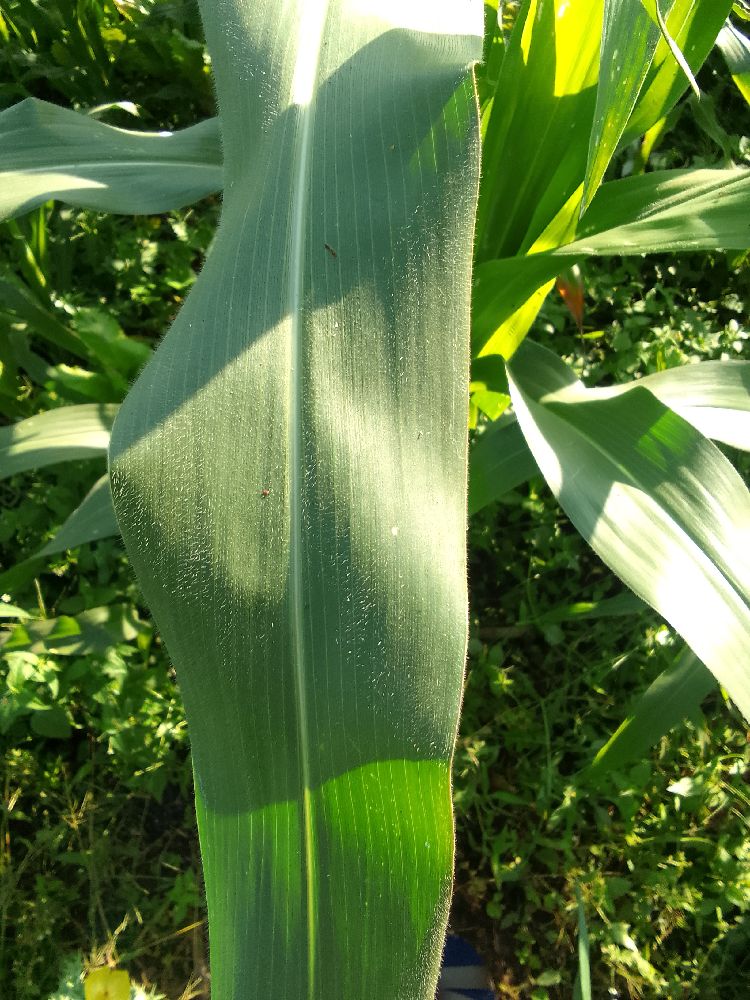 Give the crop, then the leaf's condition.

maize, healthy
